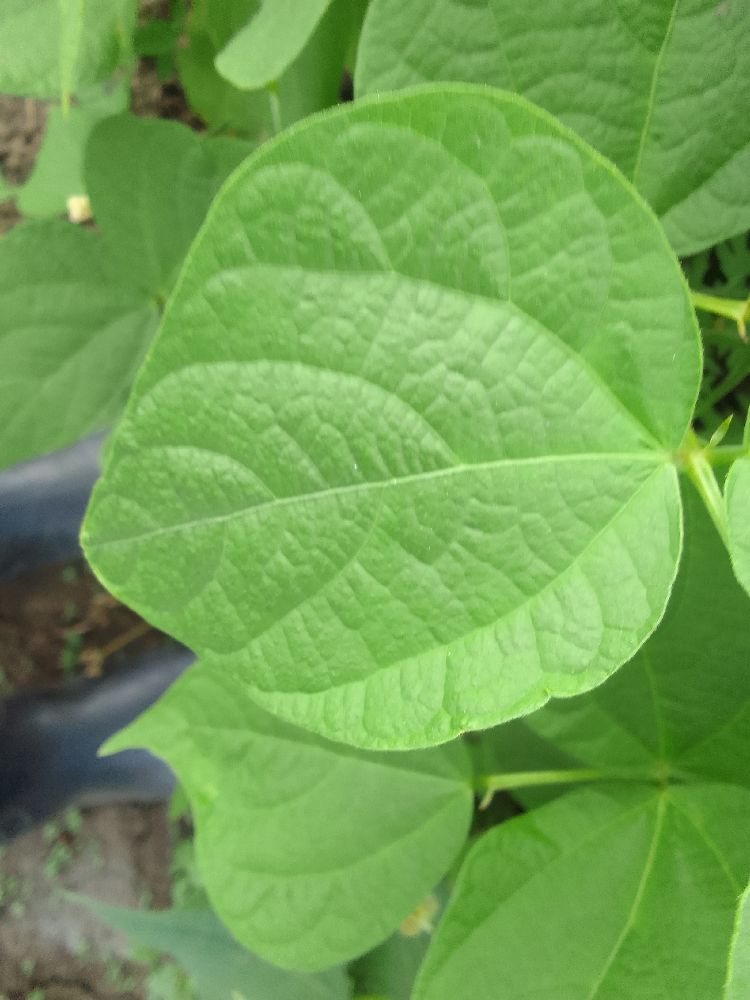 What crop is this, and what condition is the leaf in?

common bean, healthy
